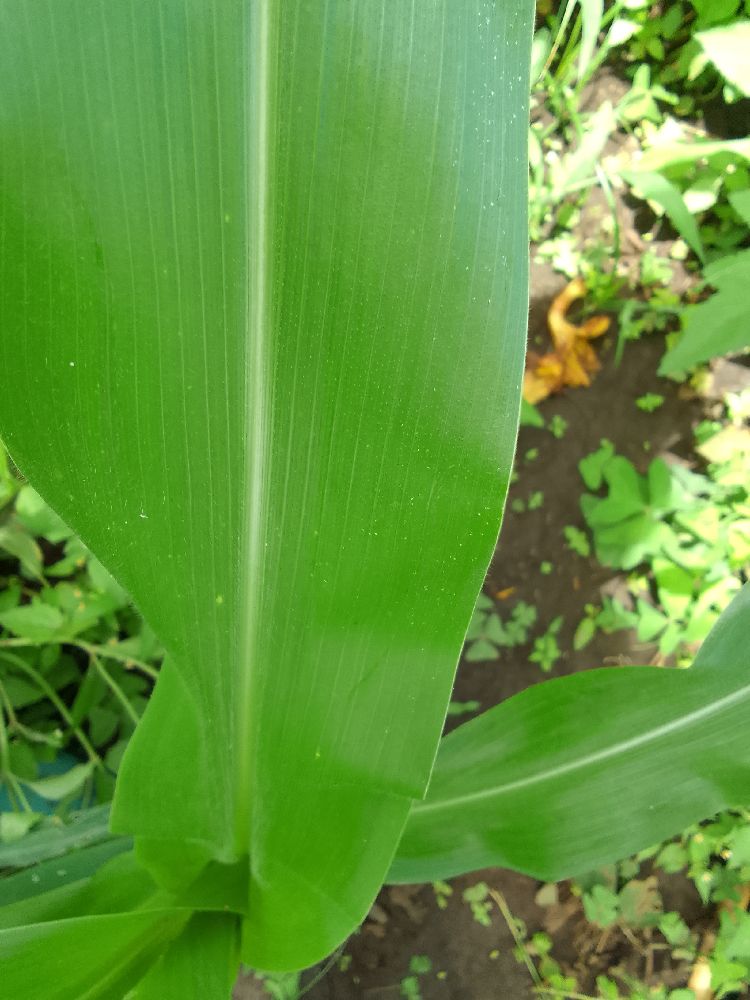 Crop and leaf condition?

maize, healthy
